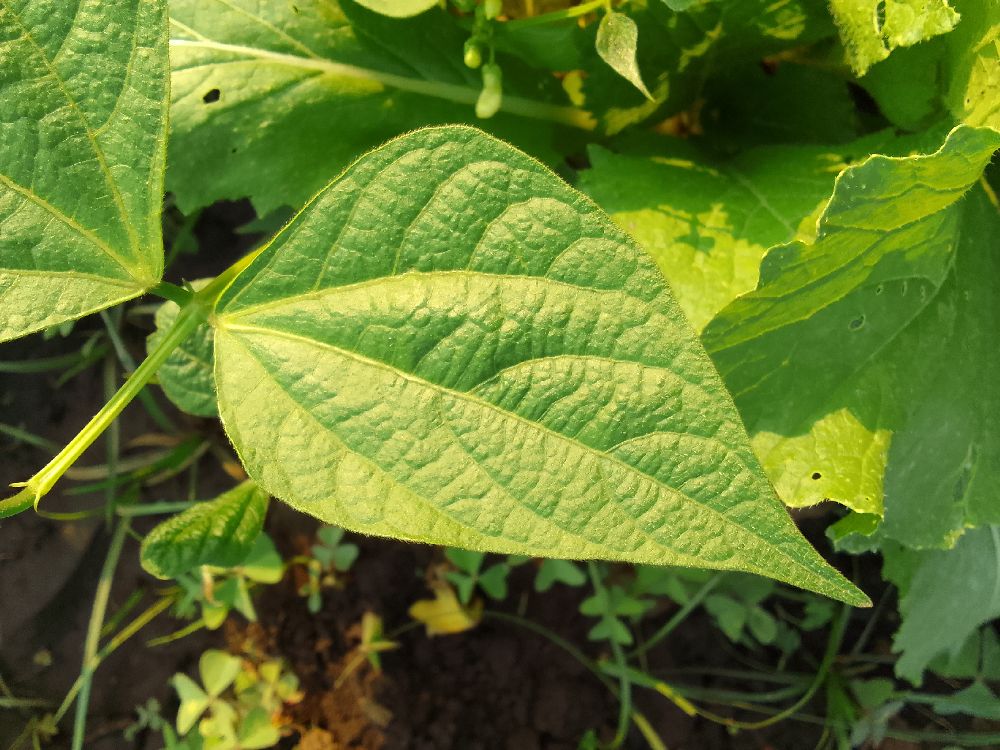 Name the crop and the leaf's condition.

common bean, healthy
